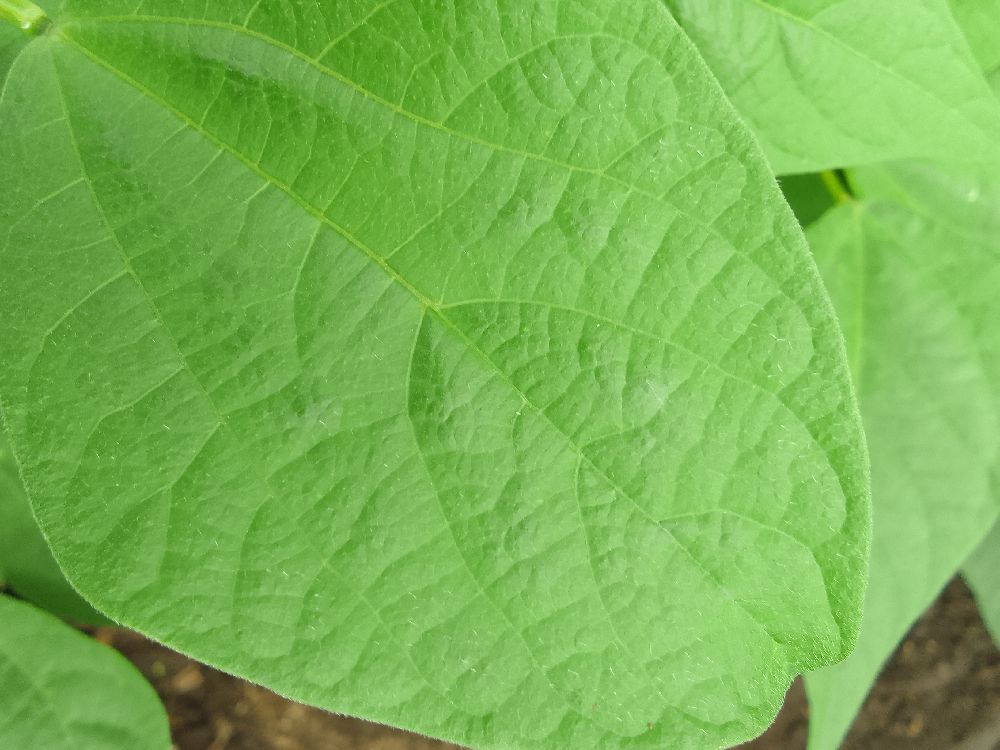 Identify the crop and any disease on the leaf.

common bean, healthy
